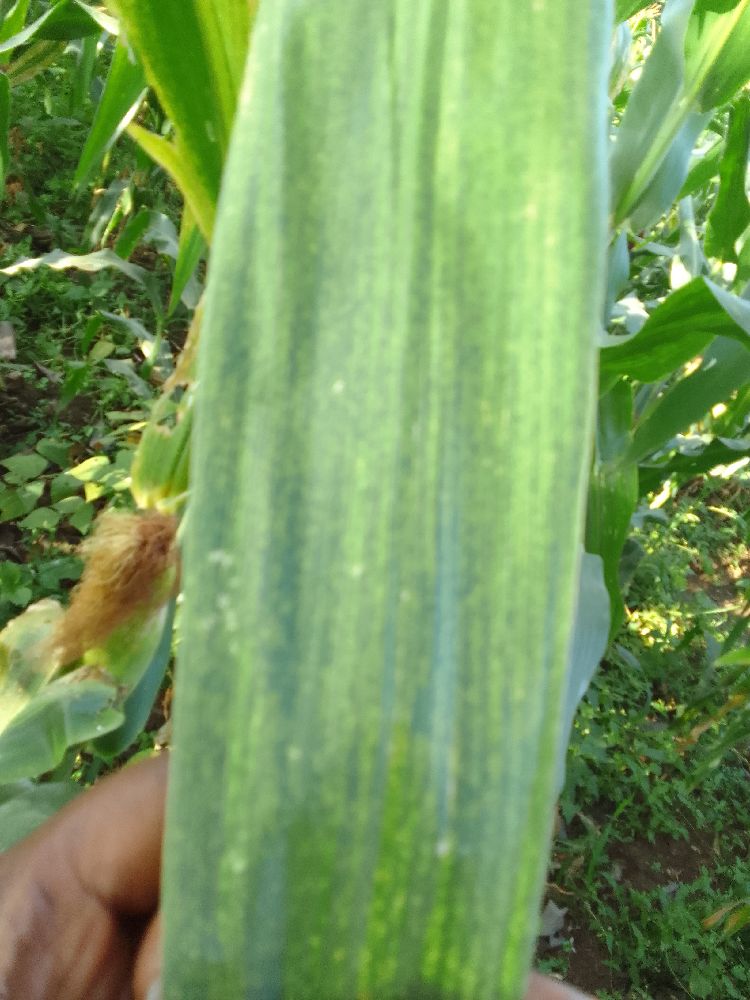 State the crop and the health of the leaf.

maize, maize lethal necrosis
